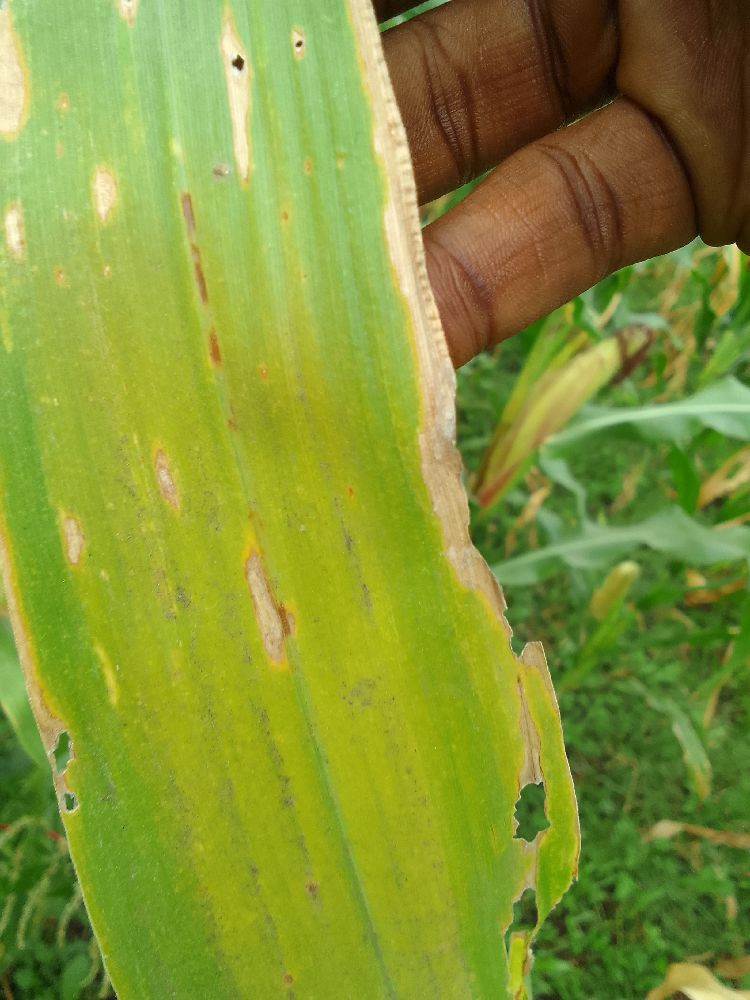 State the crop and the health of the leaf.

maize, maize lethal necrosis
